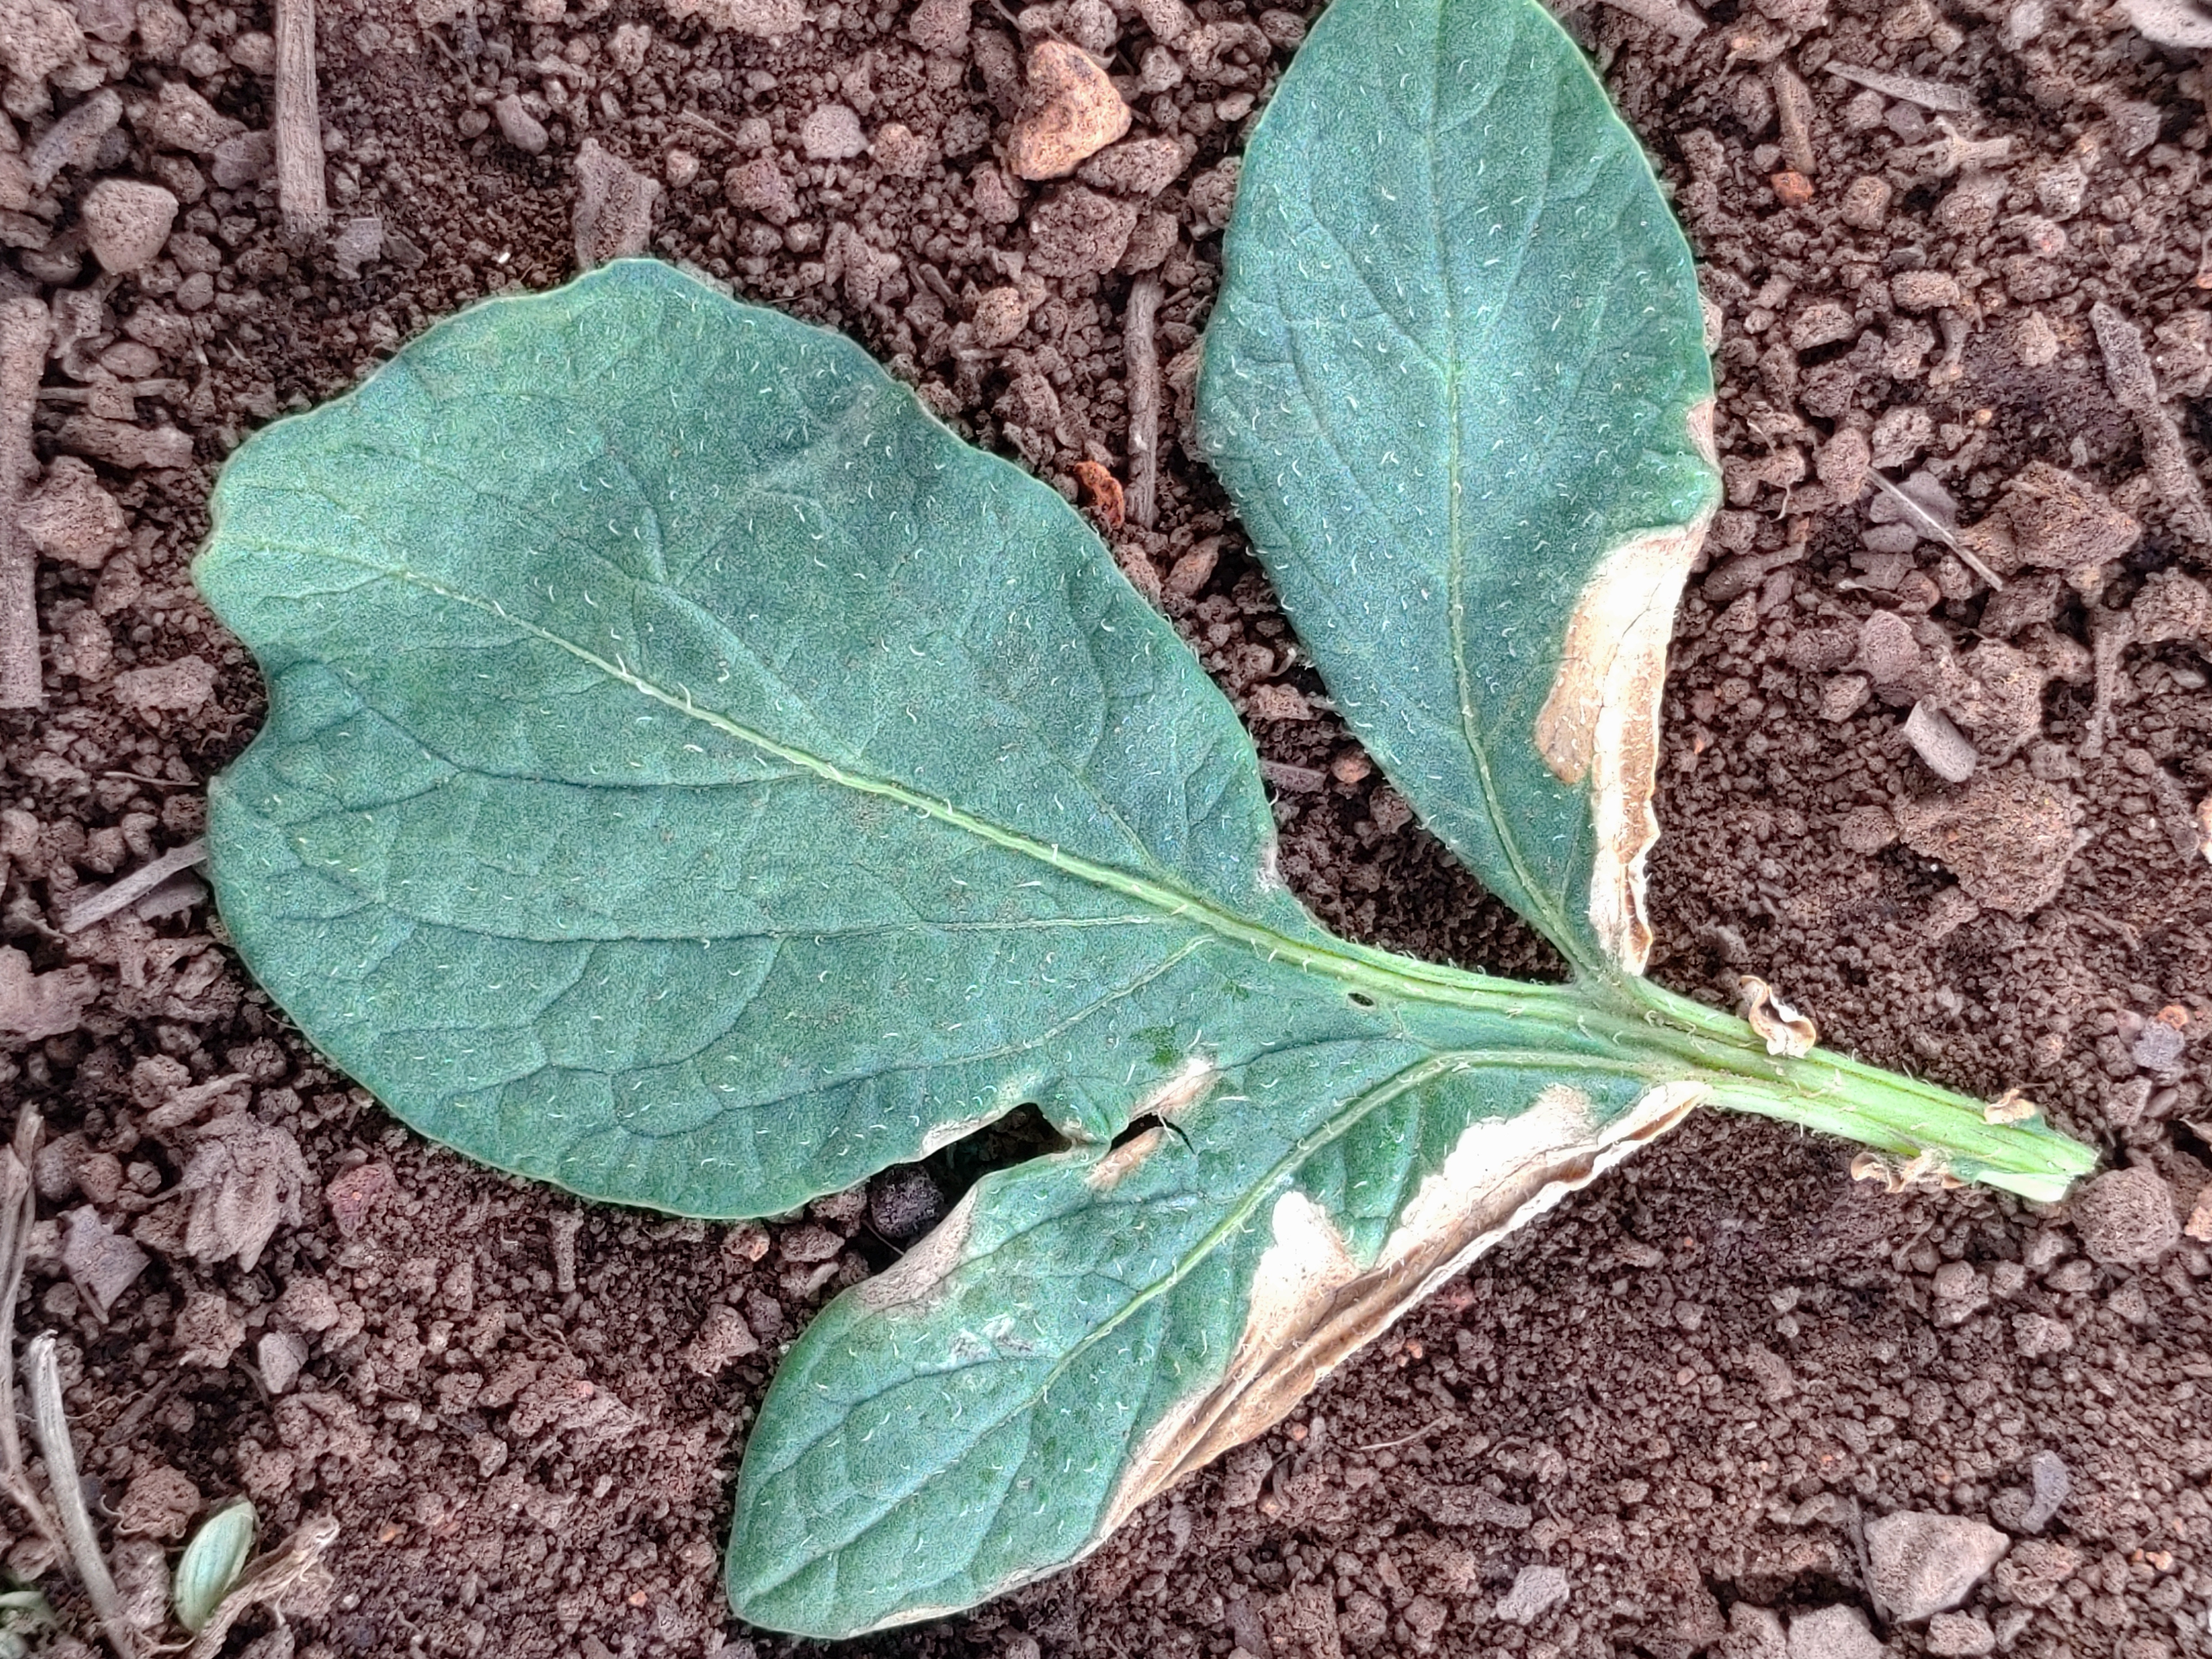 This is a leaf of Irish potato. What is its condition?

early blight
